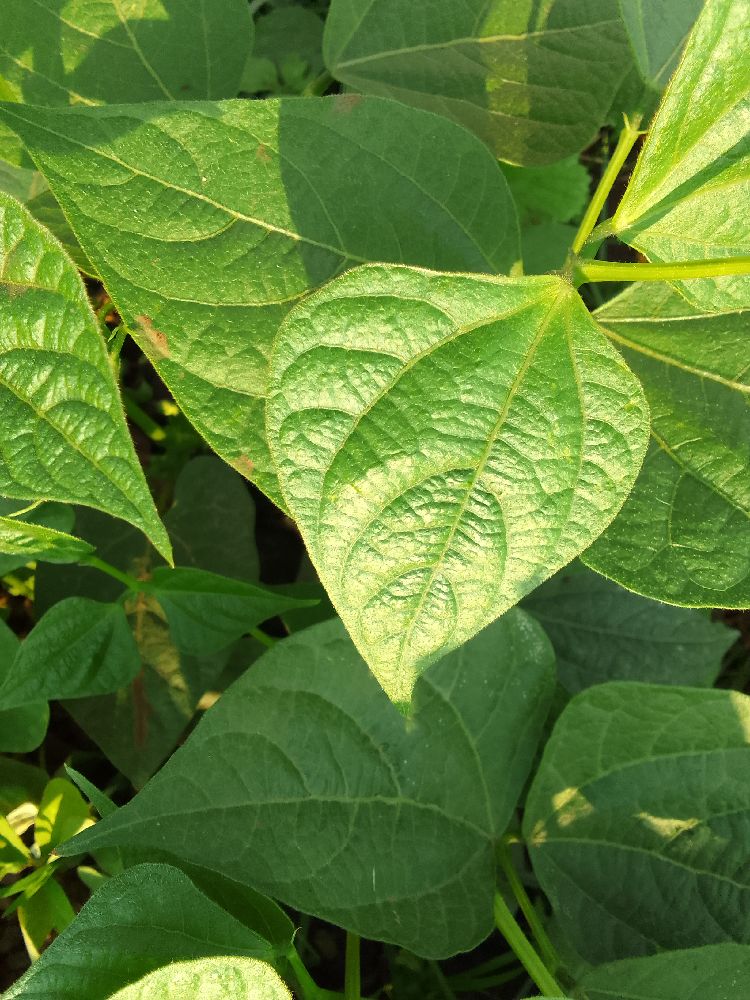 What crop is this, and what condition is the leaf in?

common bean, healthy
